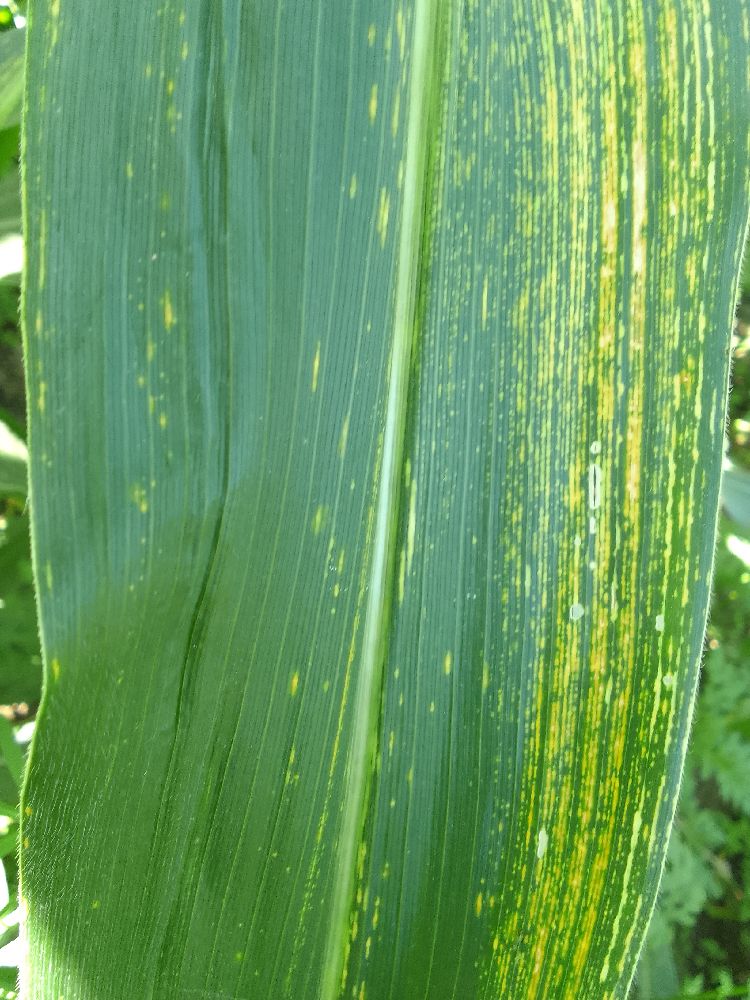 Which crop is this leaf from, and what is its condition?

maize, maize streak virus
